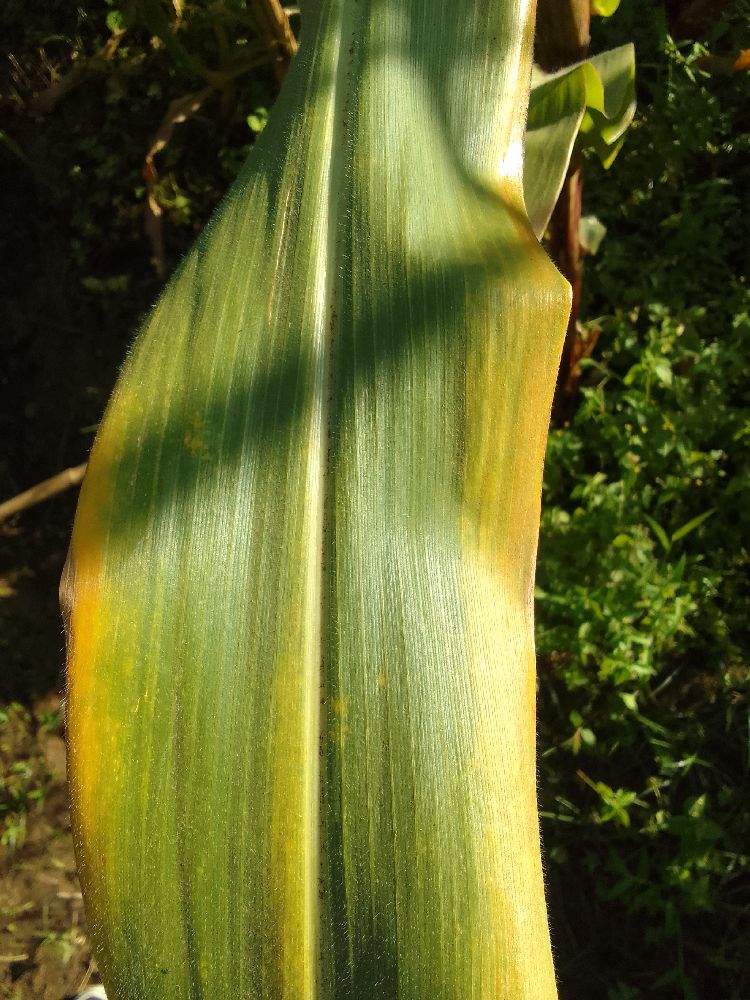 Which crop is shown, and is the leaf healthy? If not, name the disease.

maize, maize lethal necrosis
